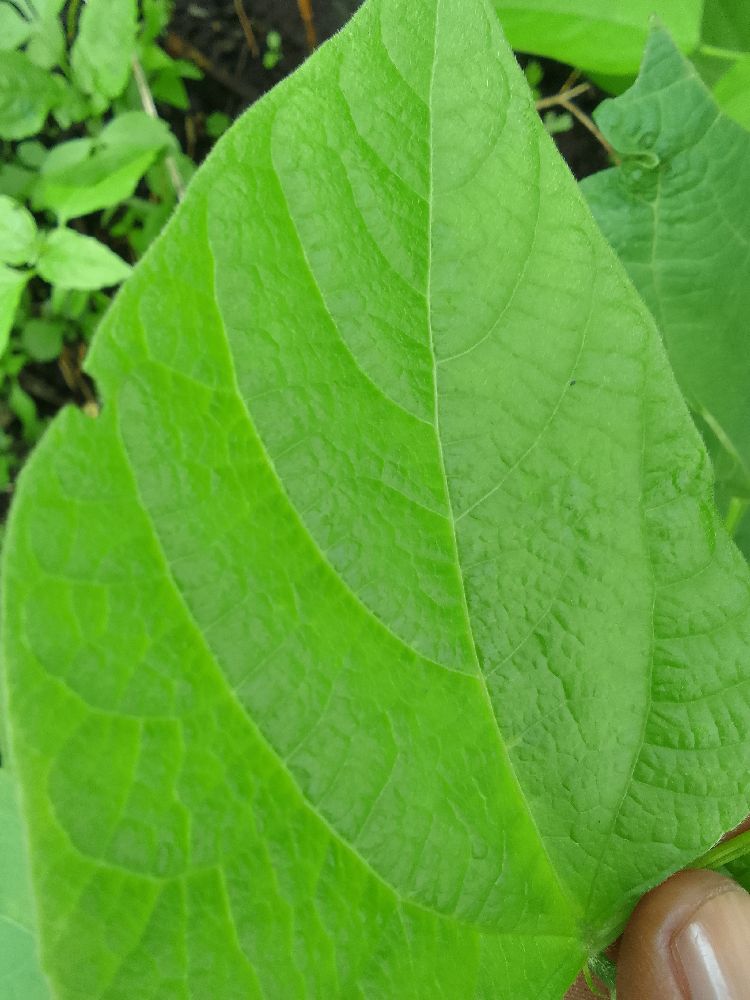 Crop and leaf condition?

common bean, healthy
